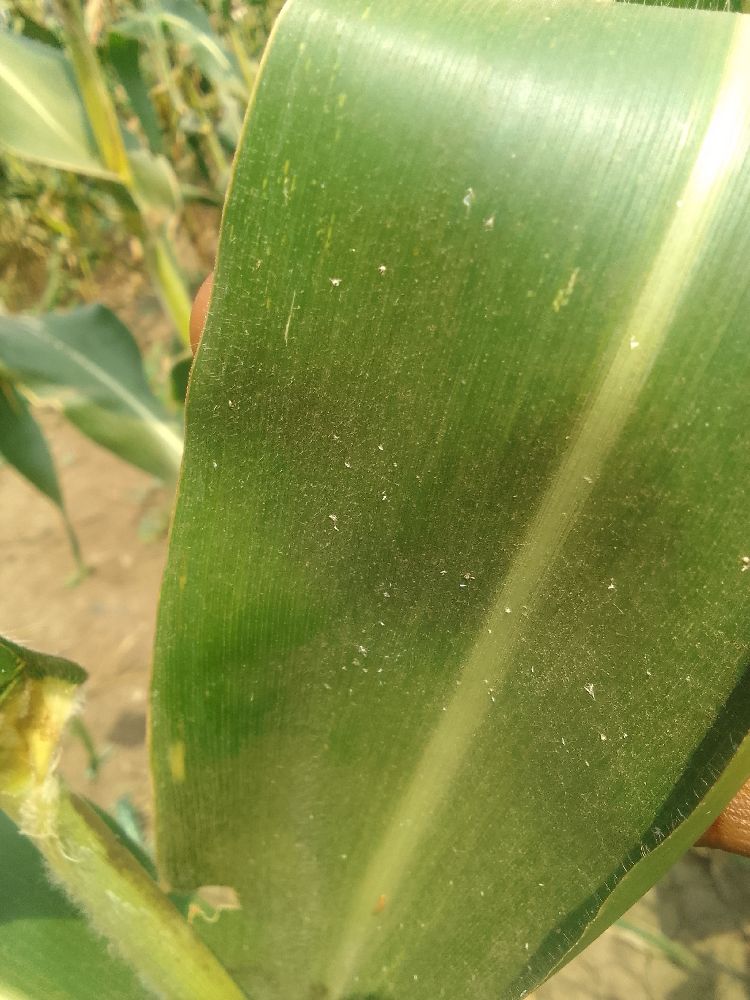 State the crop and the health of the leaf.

maize, healthy
